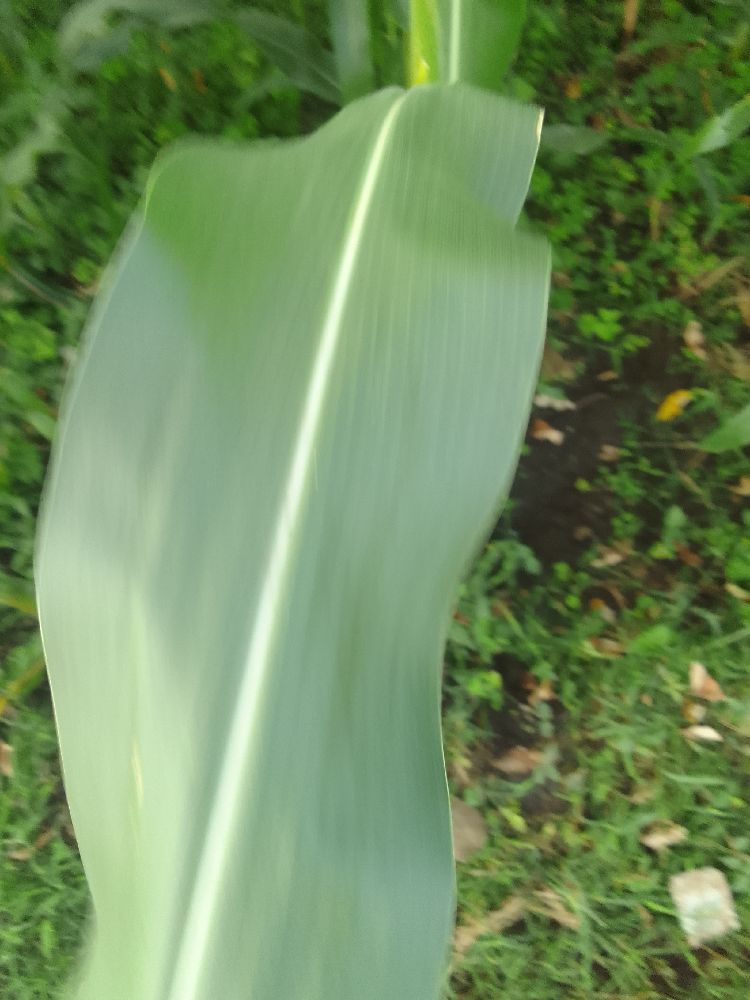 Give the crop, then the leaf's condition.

maize, healthy
